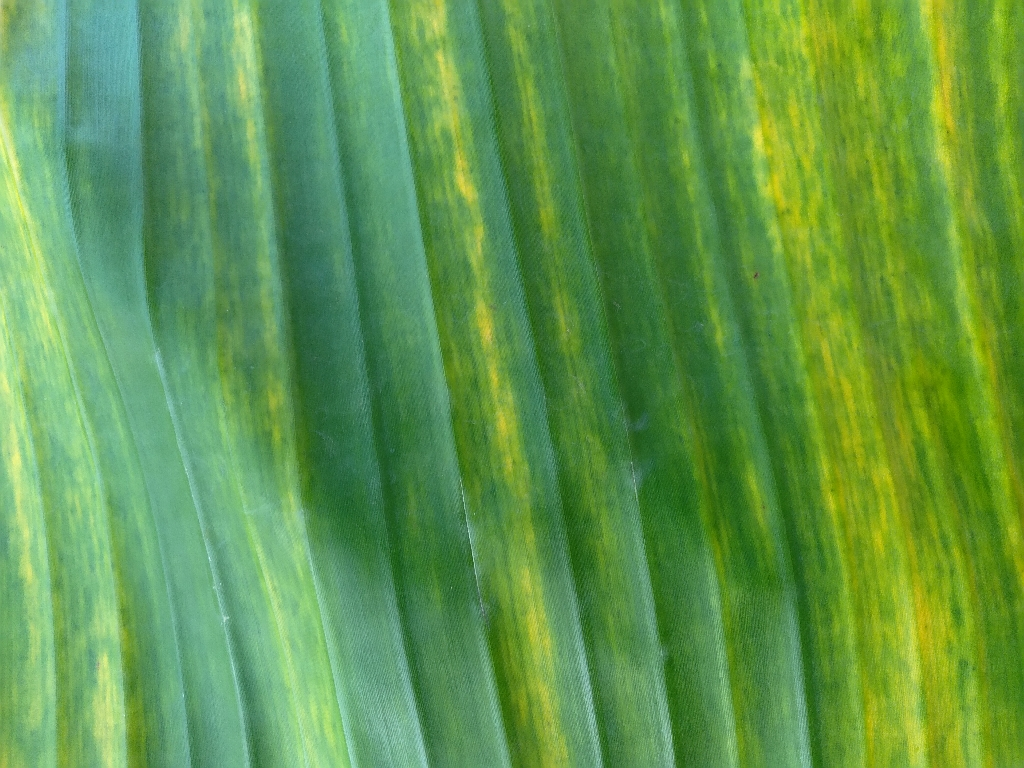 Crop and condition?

banana, fusarium wilt race 1
